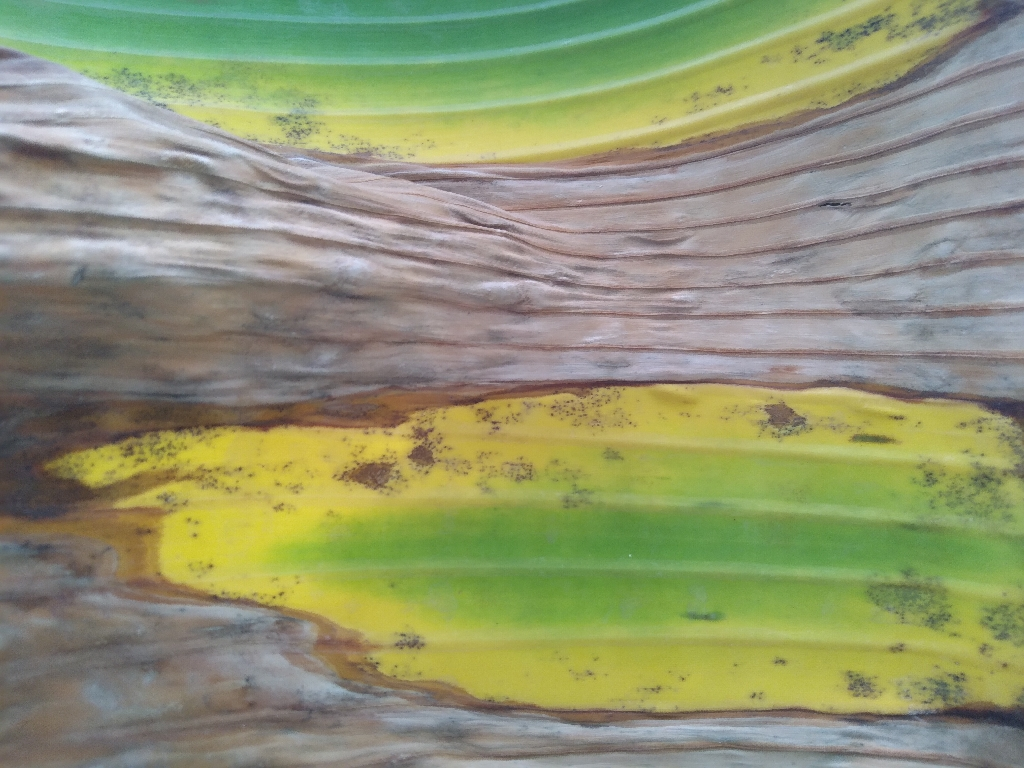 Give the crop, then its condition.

banana, black sigatoka
